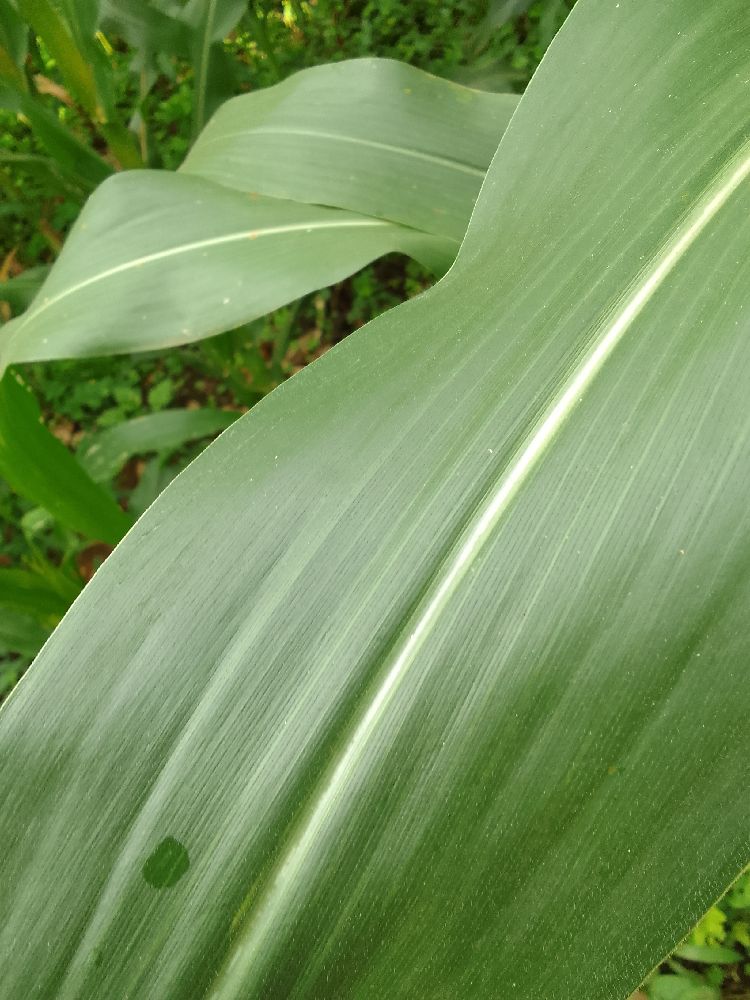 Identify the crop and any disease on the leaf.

maize, healthy
